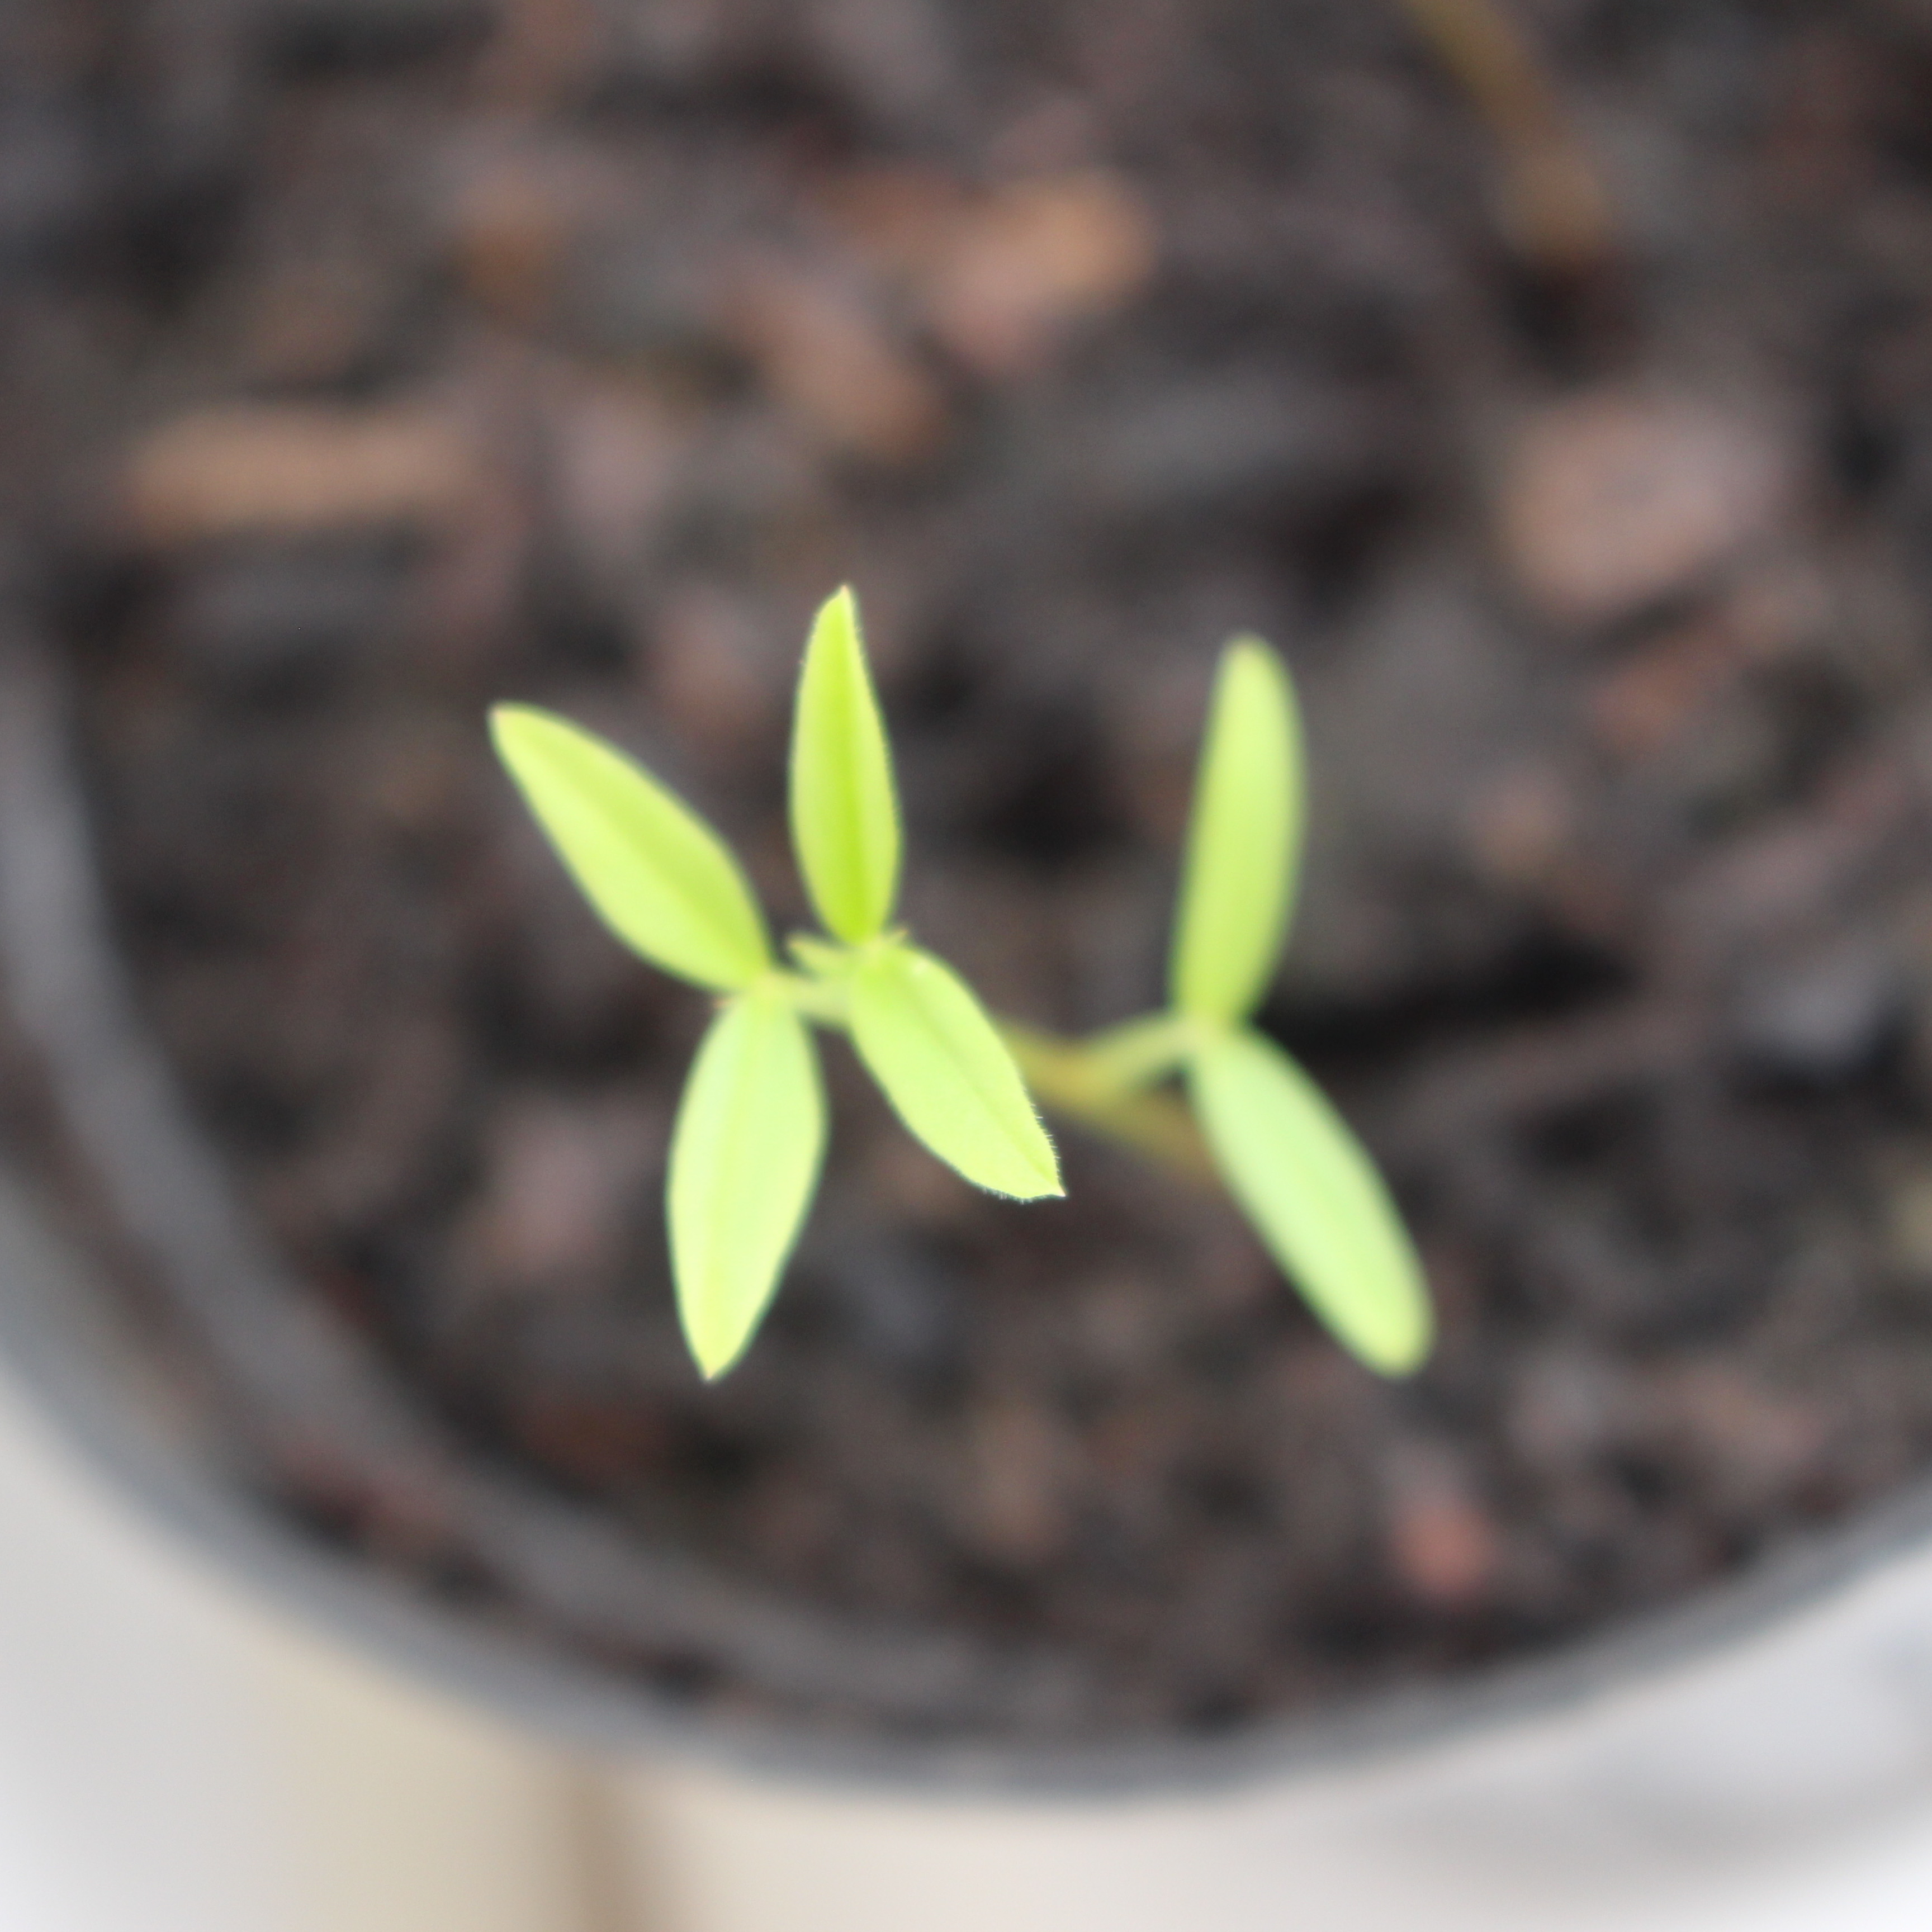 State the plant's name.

Vicia sativa
